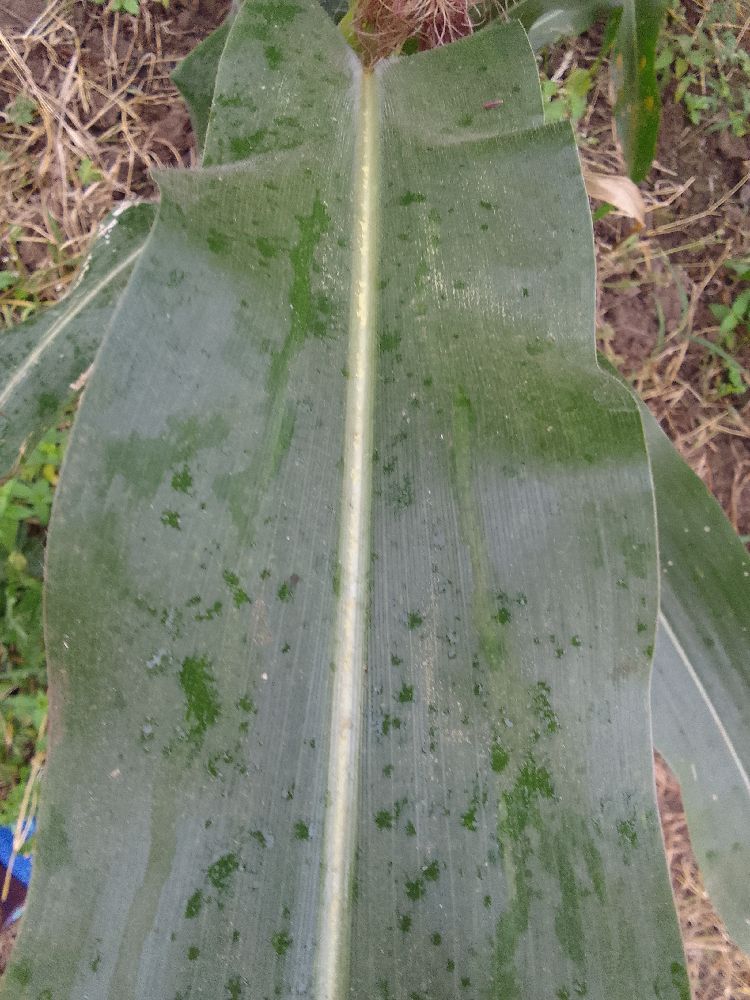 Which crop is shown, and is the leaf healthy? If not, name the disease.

maize, healthy
